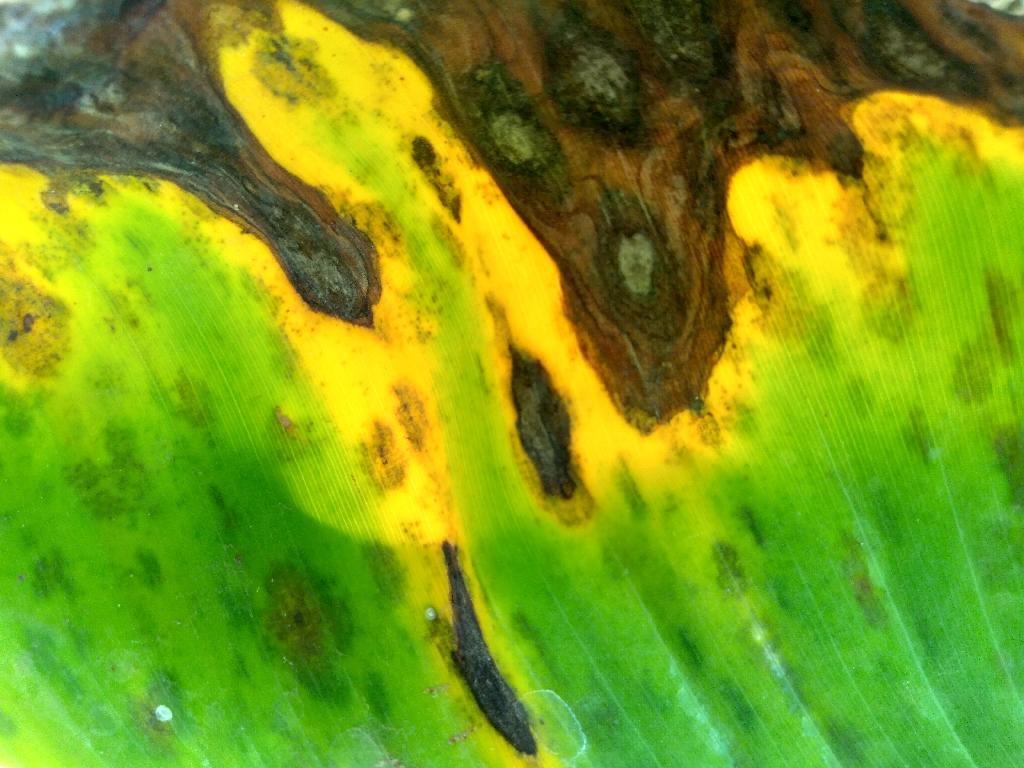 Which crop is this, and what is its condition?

banana, black sigatoka
